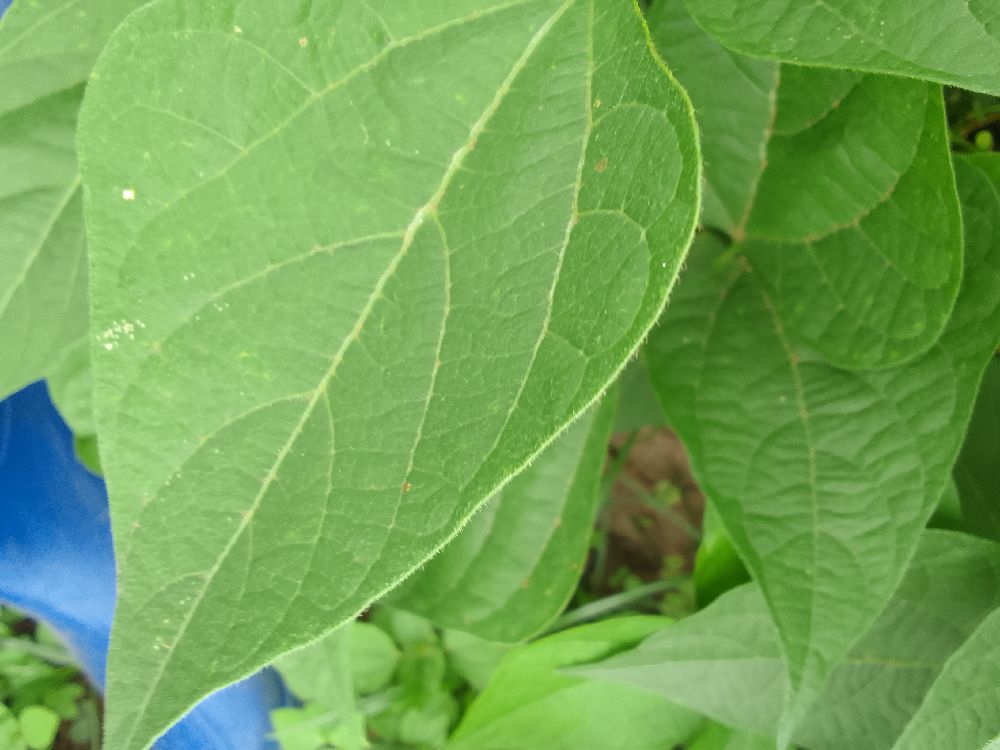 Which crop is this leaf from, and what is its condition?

common bean, healthy
